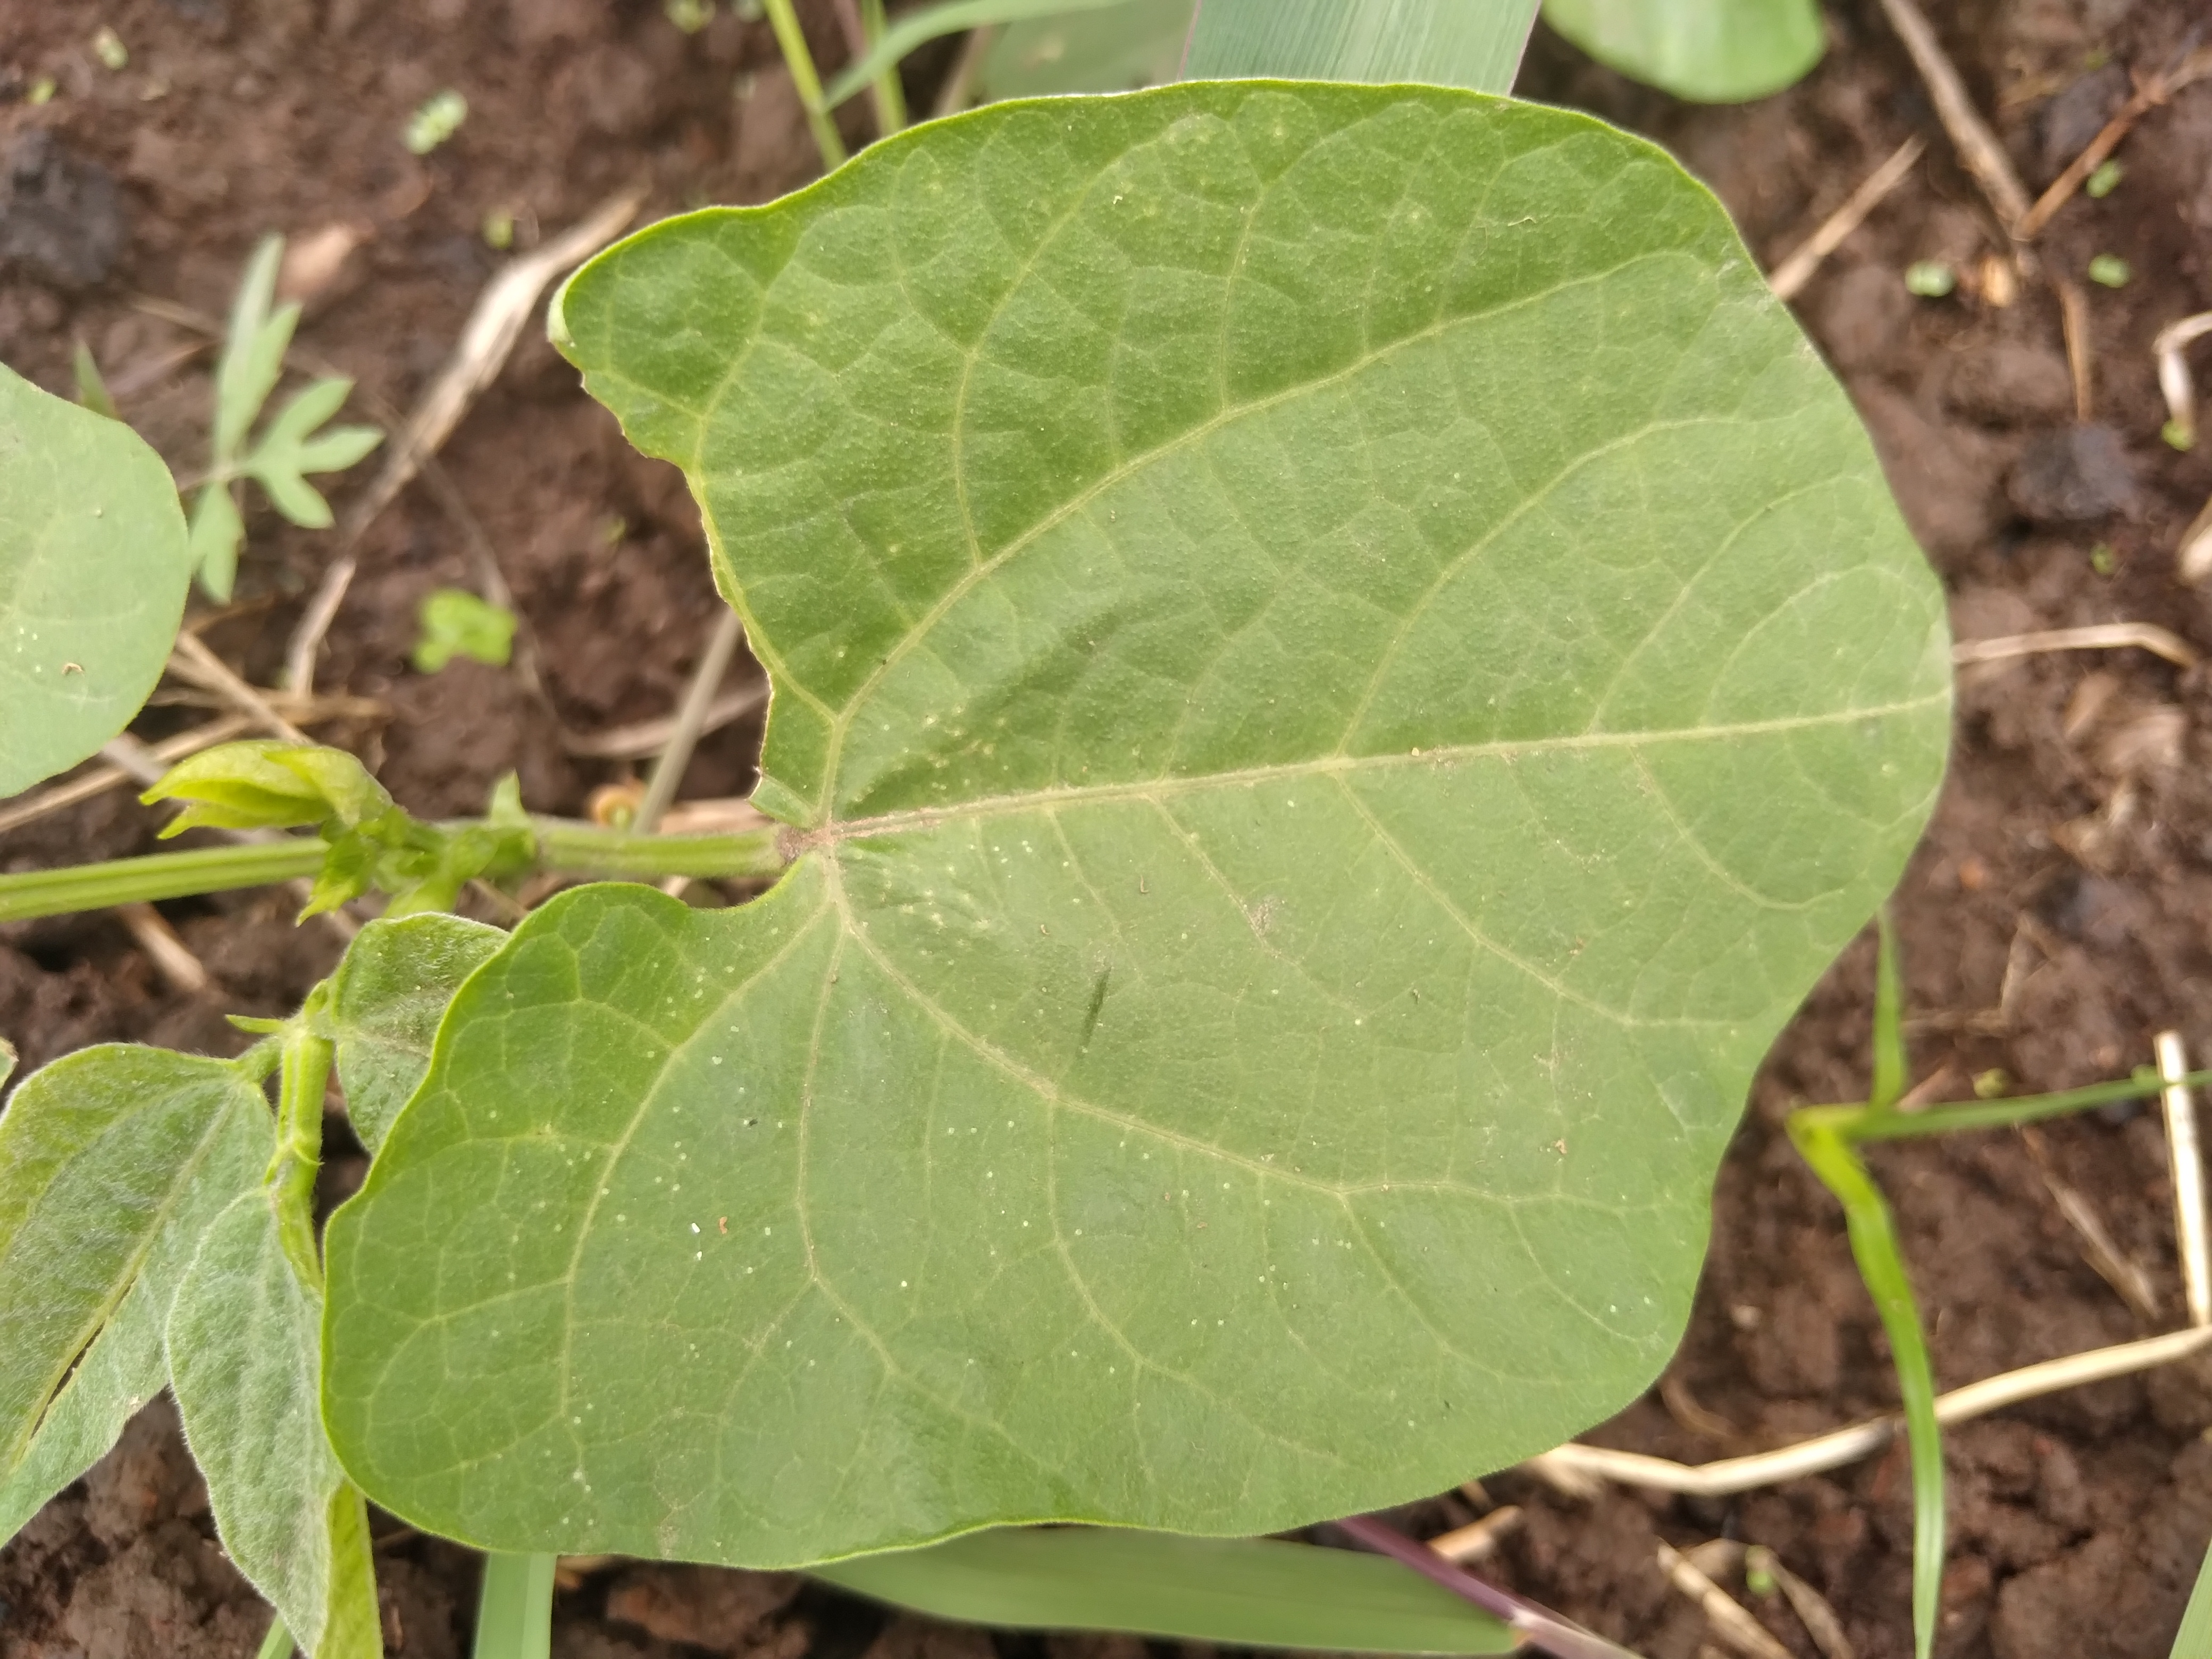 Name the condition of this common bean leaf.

healthy
